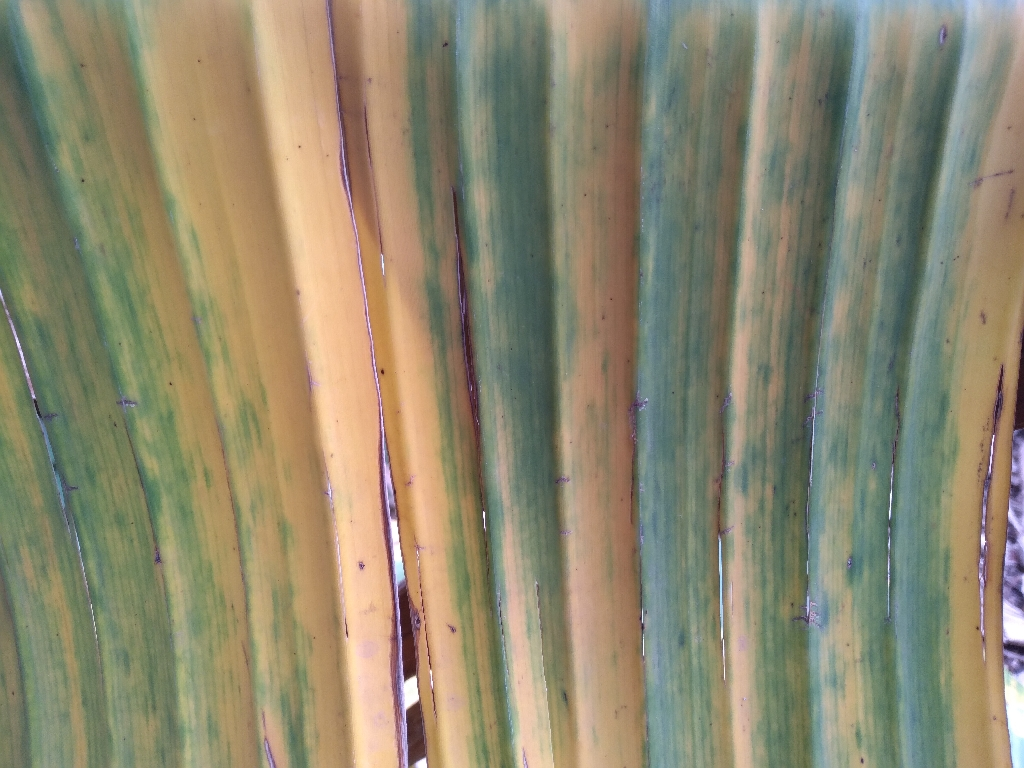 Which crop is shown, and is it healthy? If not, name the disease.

banana, fusarium wilt race 1
